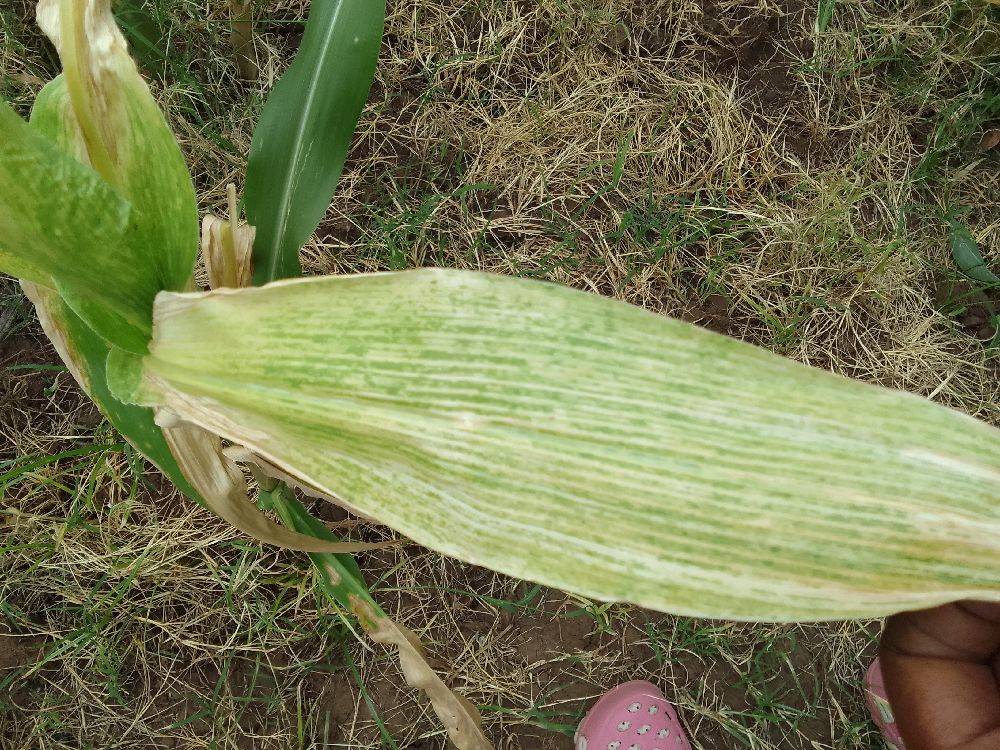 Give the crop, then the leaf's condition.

maize, maize lethal necrosis
